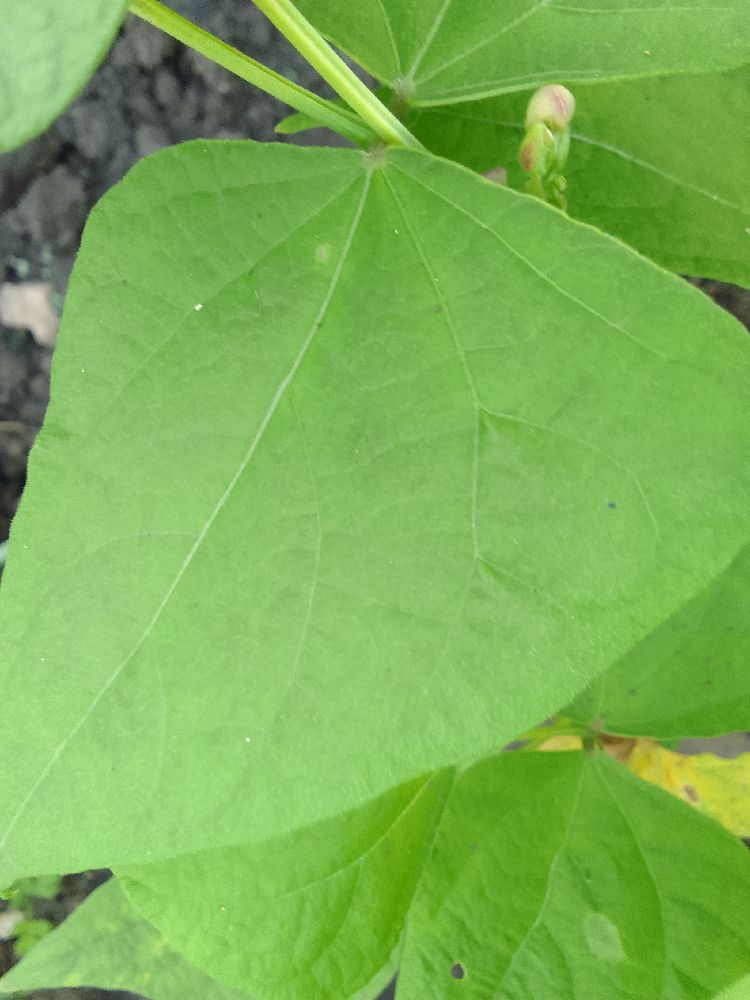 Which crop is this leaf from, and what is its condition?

common bean, healthy
